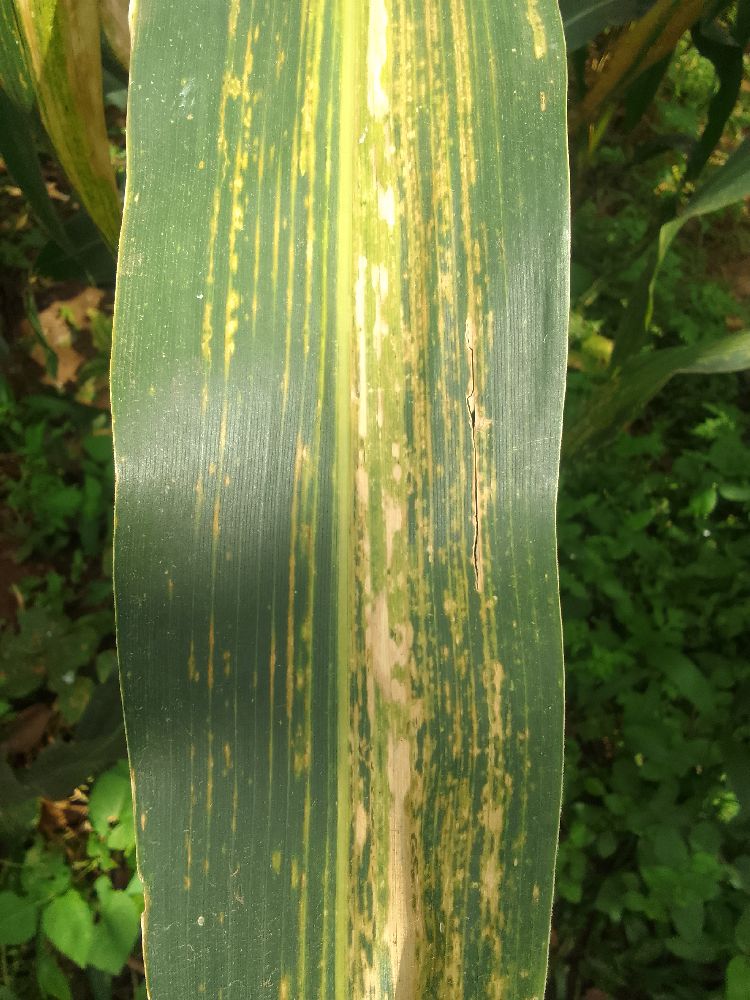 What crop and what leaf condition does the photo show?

maize, maize lethal necrosis
